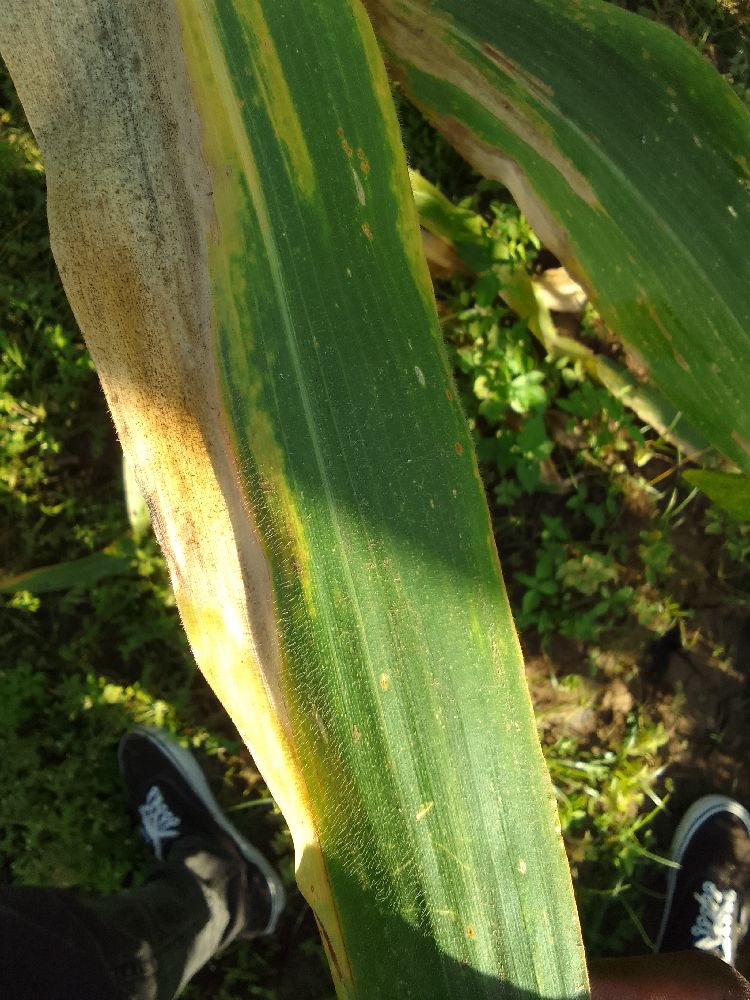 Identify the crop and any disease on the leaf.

maize, maize lethal necrosis
